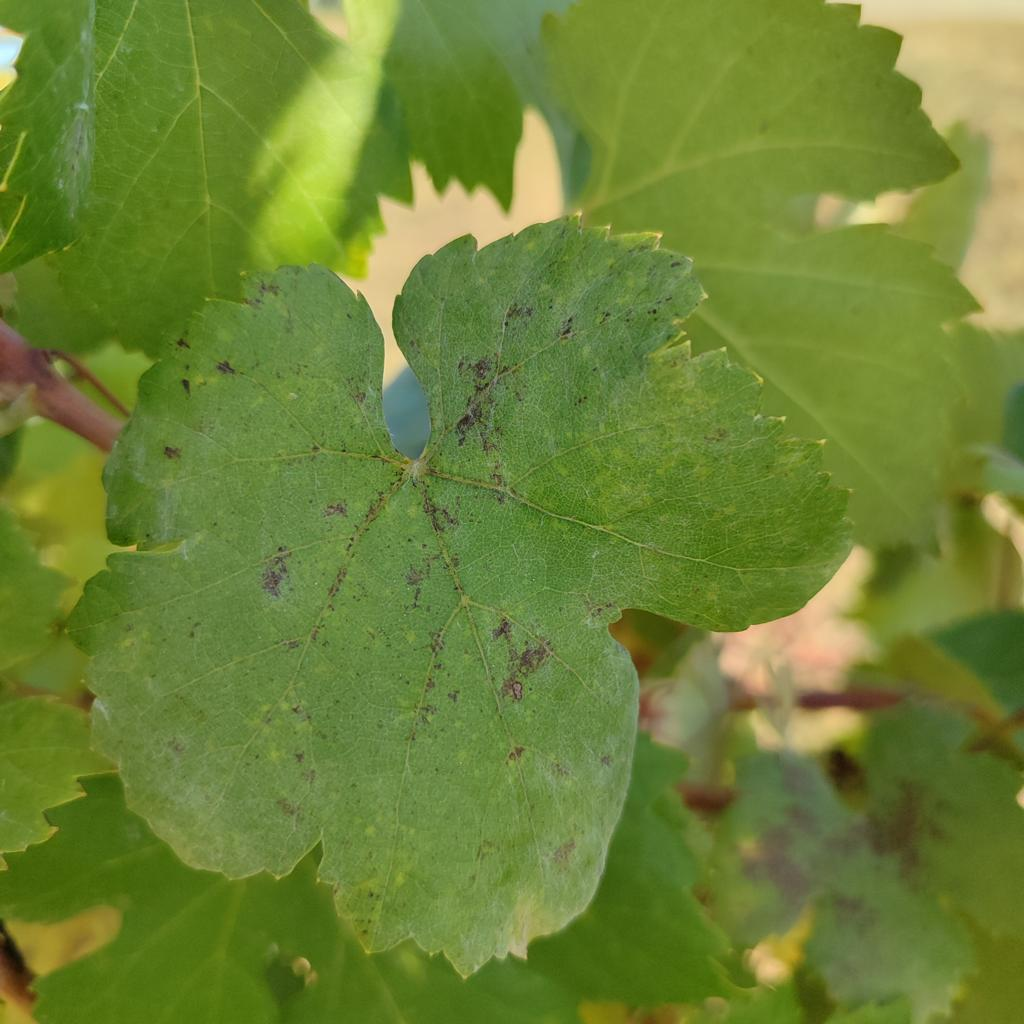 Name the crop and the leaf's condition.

grapevine, powdery mildew
